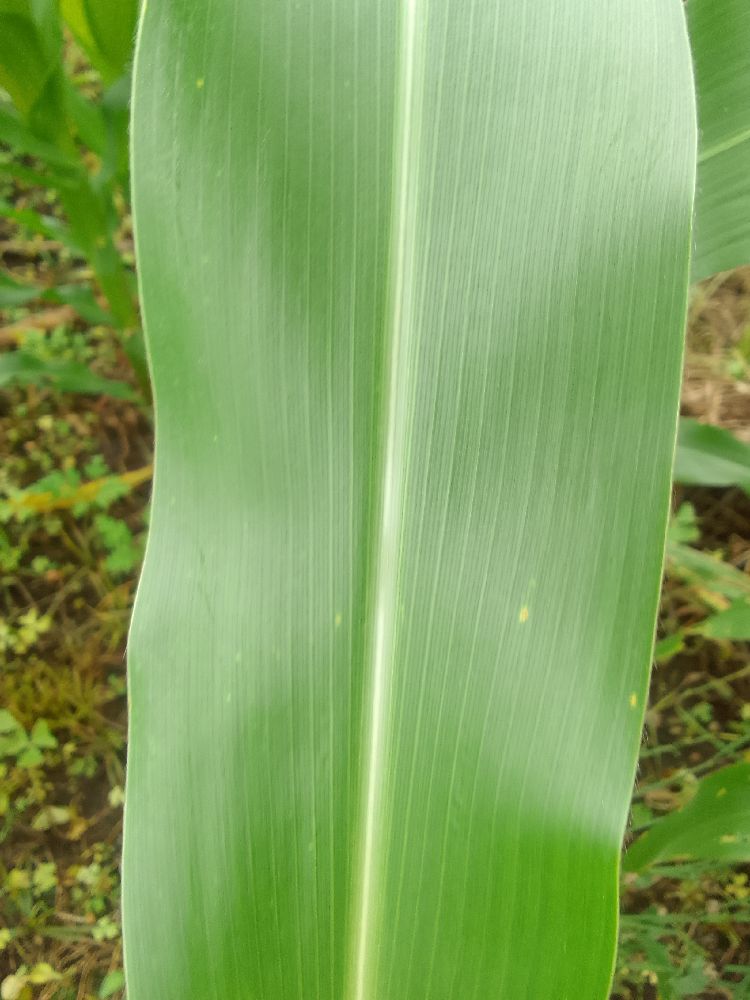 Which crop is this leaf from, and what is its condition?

maize, healthy
